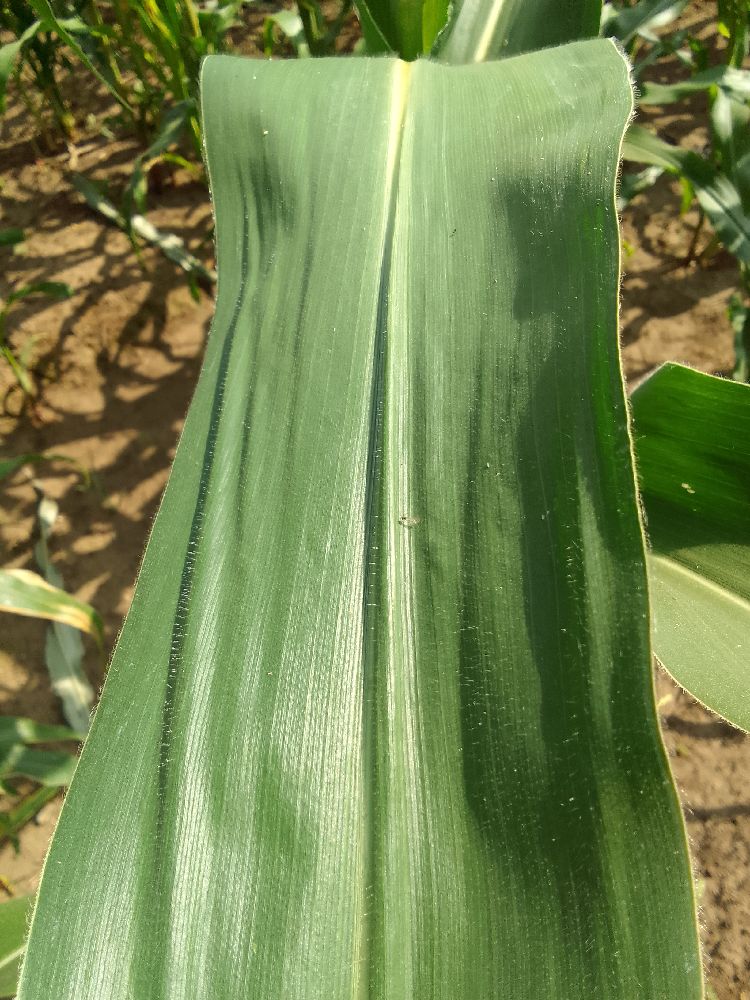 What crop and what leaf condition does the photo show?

maize, healthy
